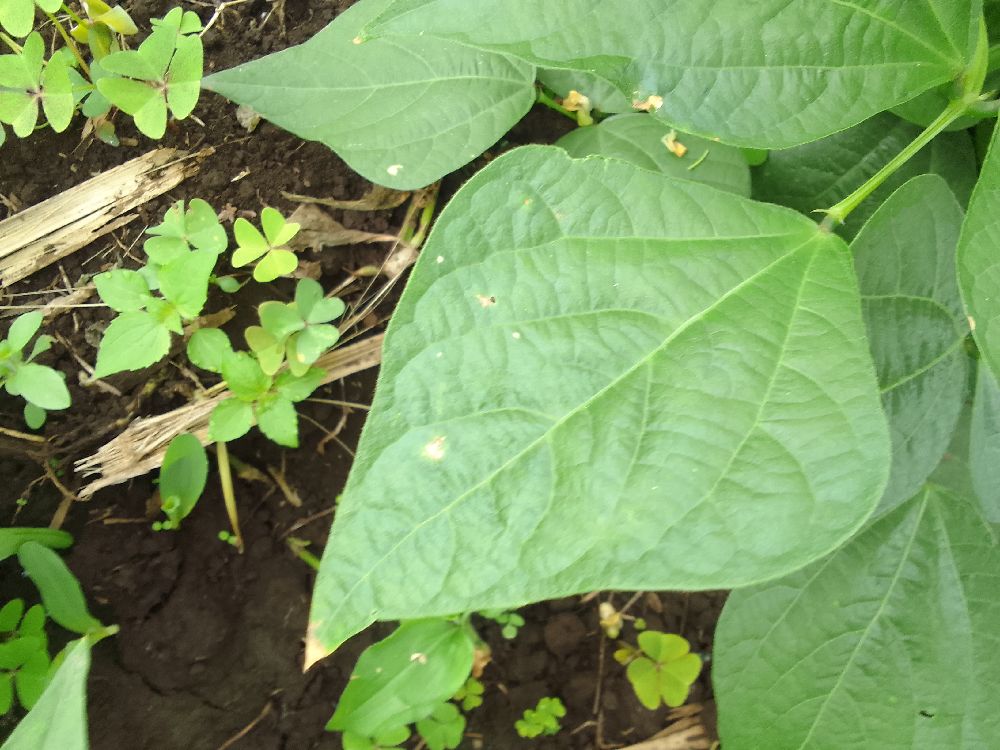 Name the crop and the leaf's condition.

common bean, healthy
